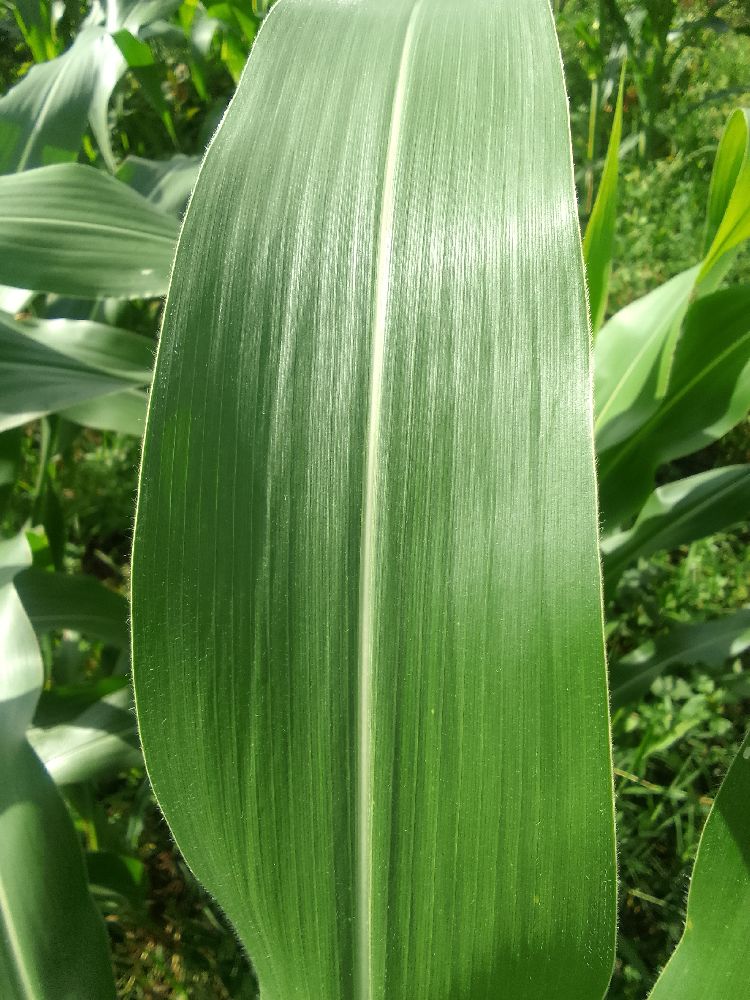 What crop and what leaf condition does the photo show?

maize, healthy
